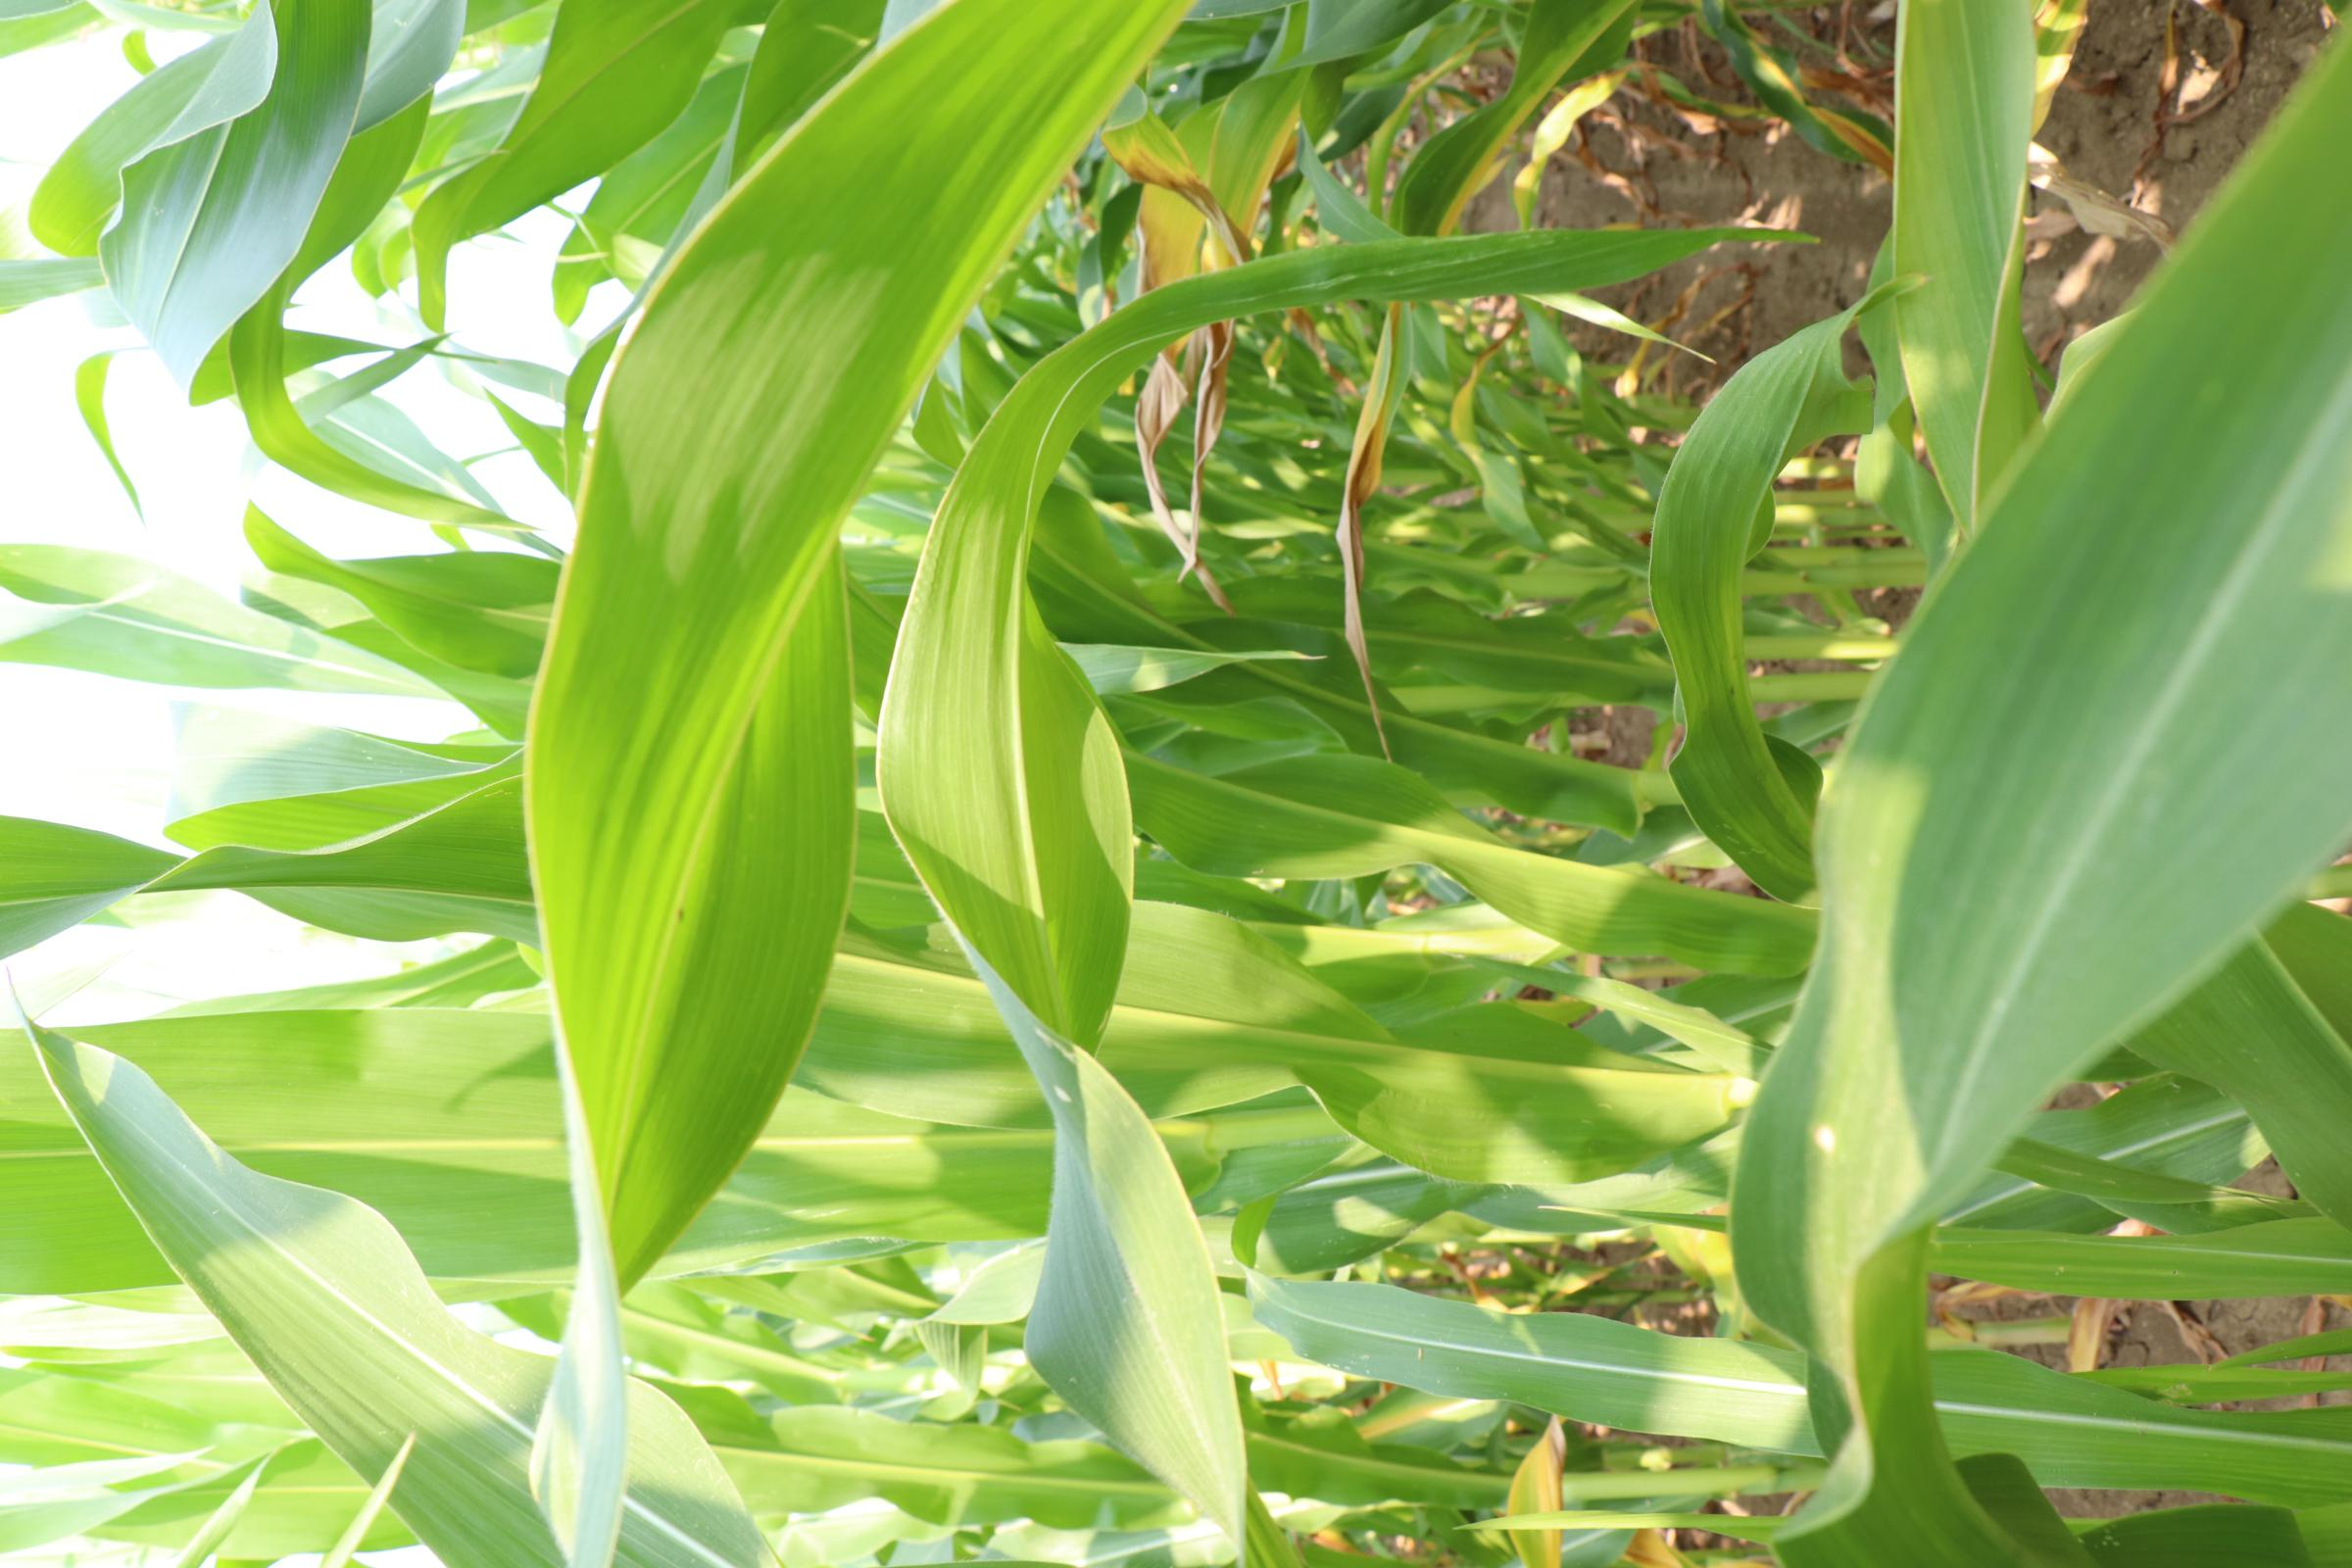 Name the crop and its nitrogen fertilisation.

maize, reduced nitrogen fertilisation
